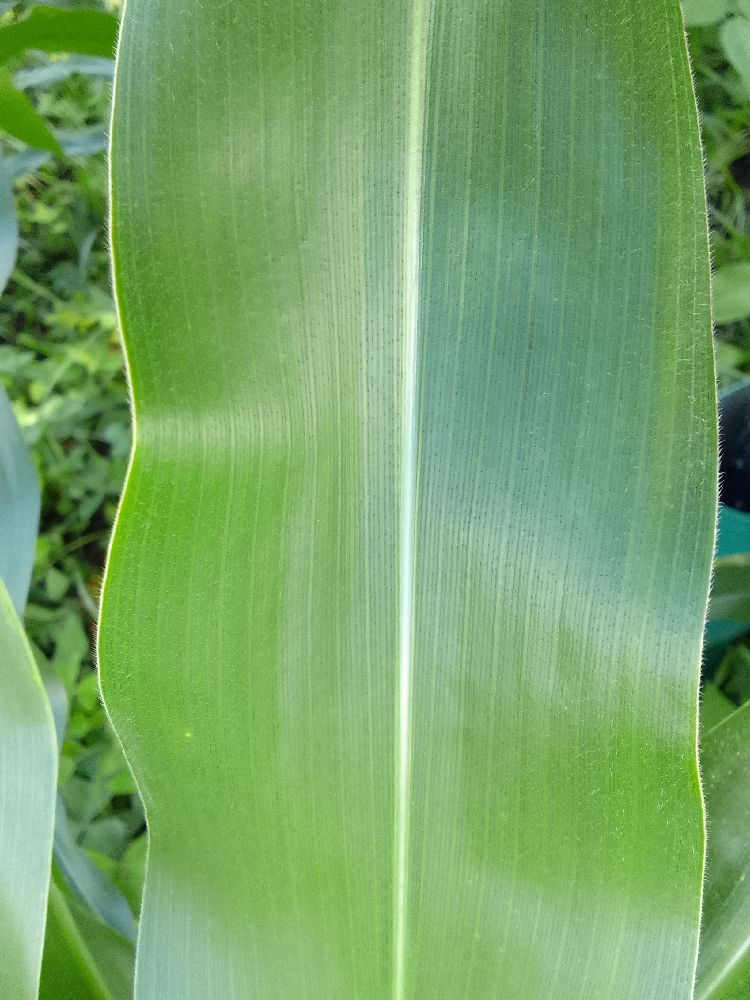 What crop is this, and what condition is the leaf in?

maize, healthy
